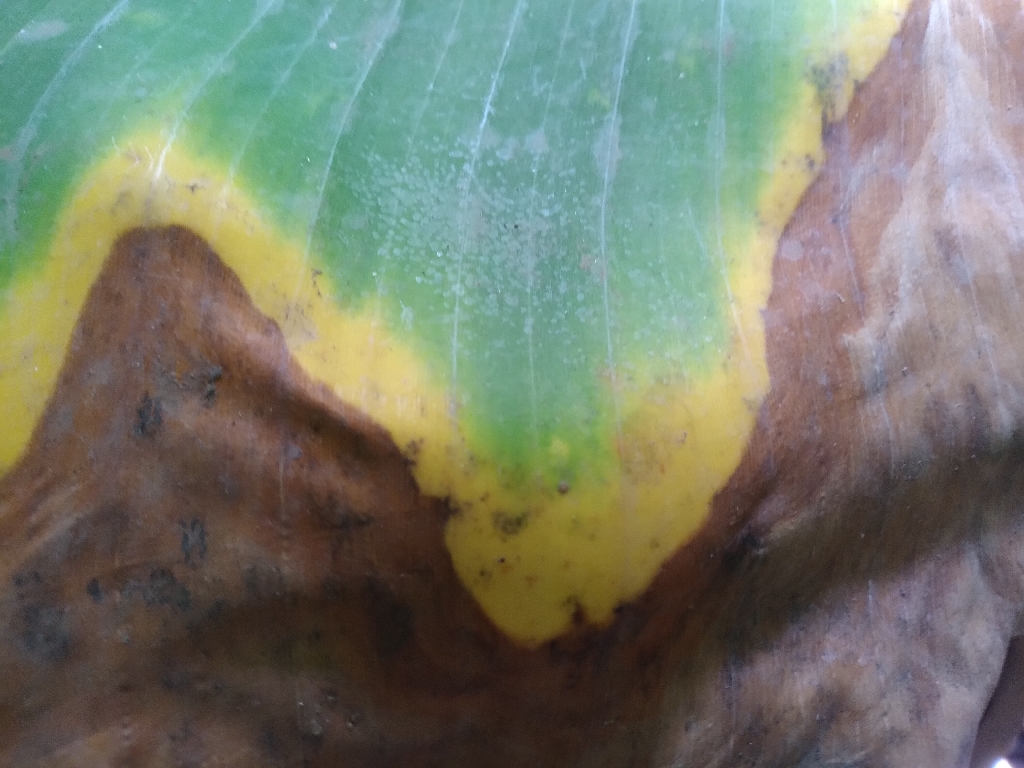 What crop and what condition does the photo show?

banana, black sigatoka
